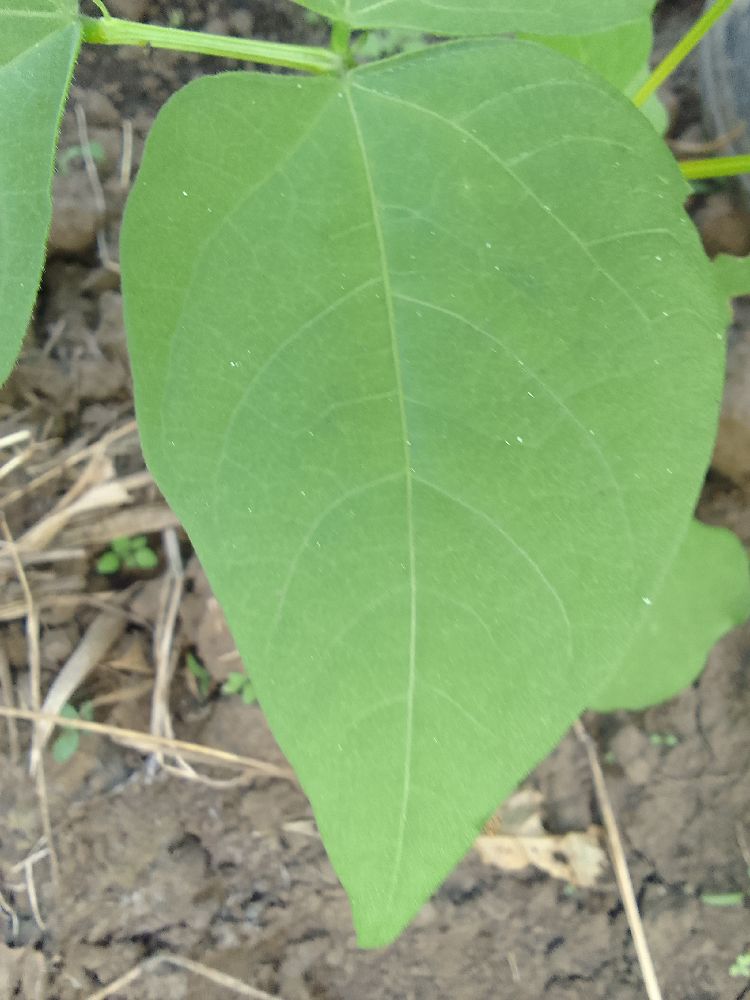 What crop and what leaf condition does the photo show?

common bean, healthy
